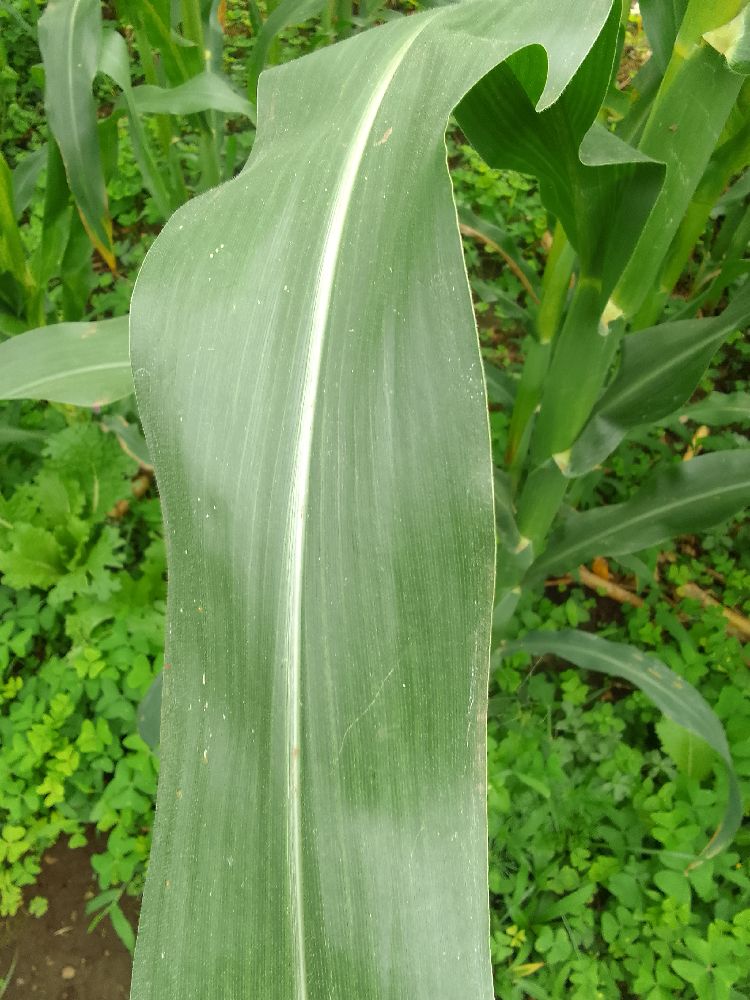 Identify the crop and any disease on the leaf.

maize, healthy
